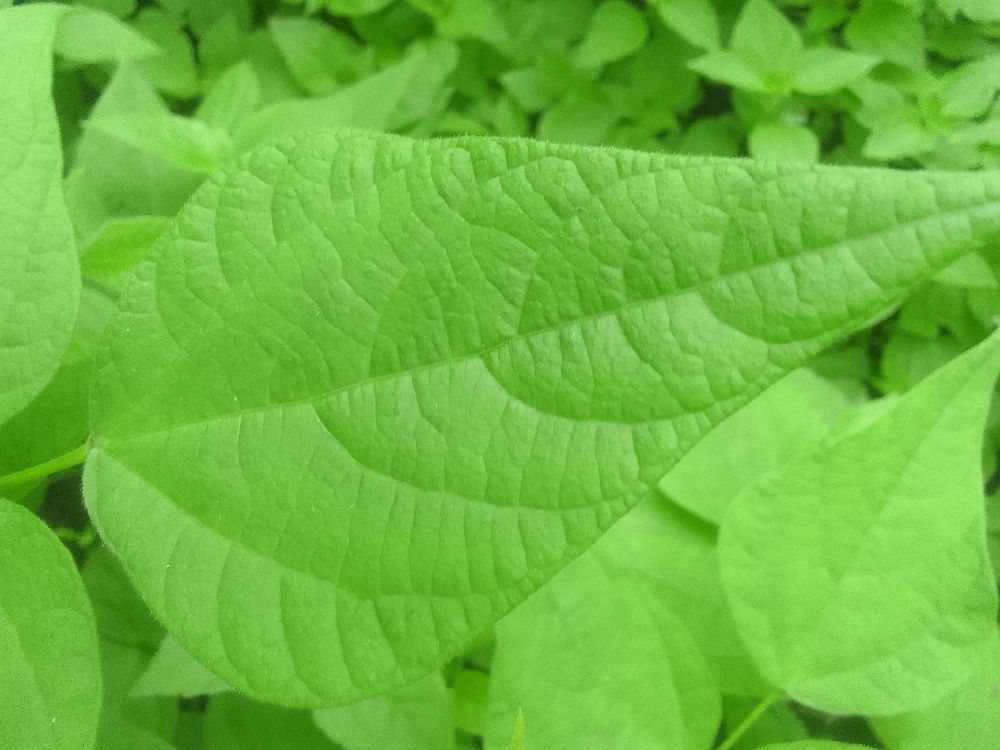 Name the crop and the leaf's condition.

common bean, healthy
